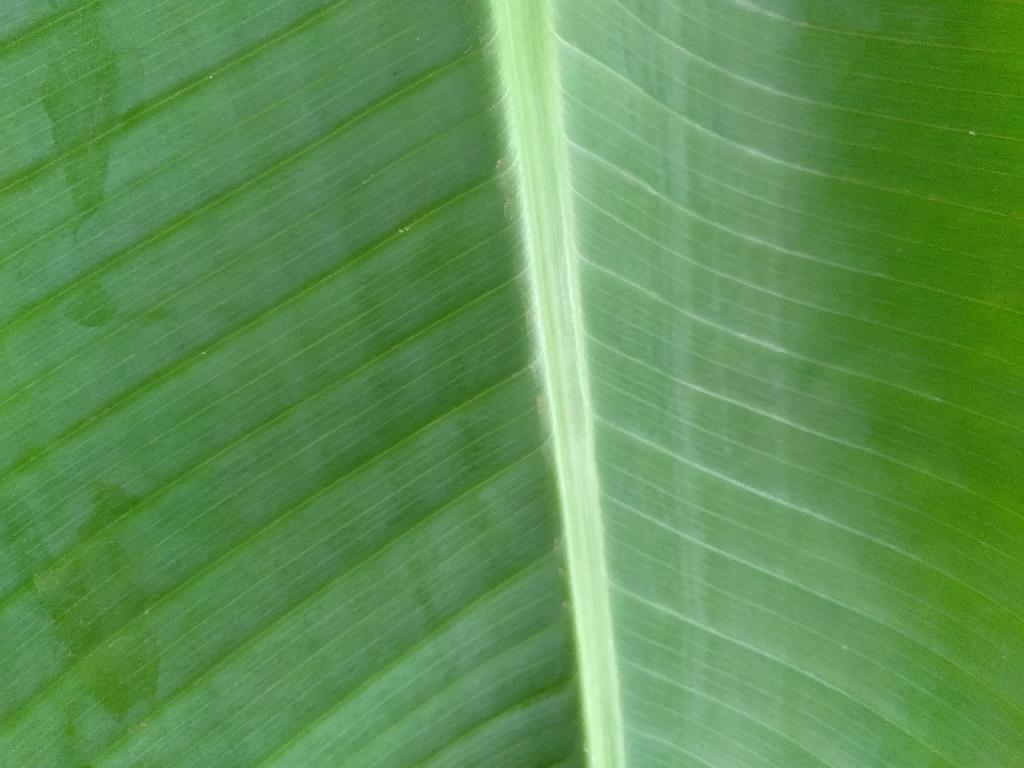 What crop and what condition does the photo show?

banana, healthy
